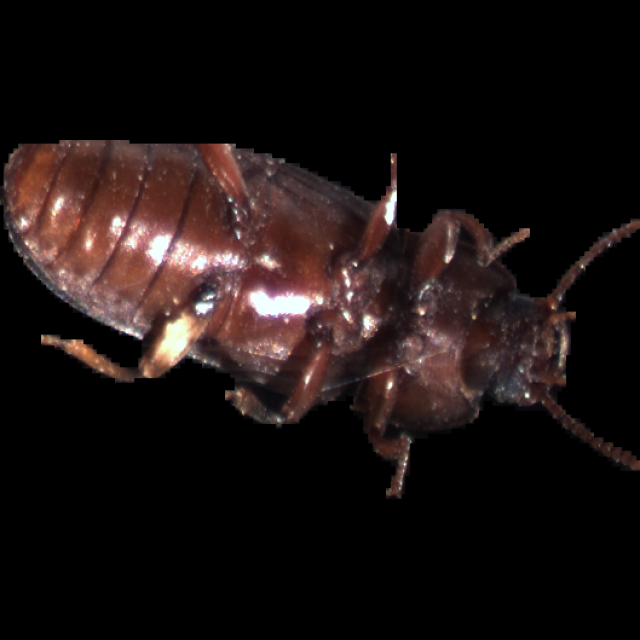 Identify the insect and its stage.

mealworm beetle
